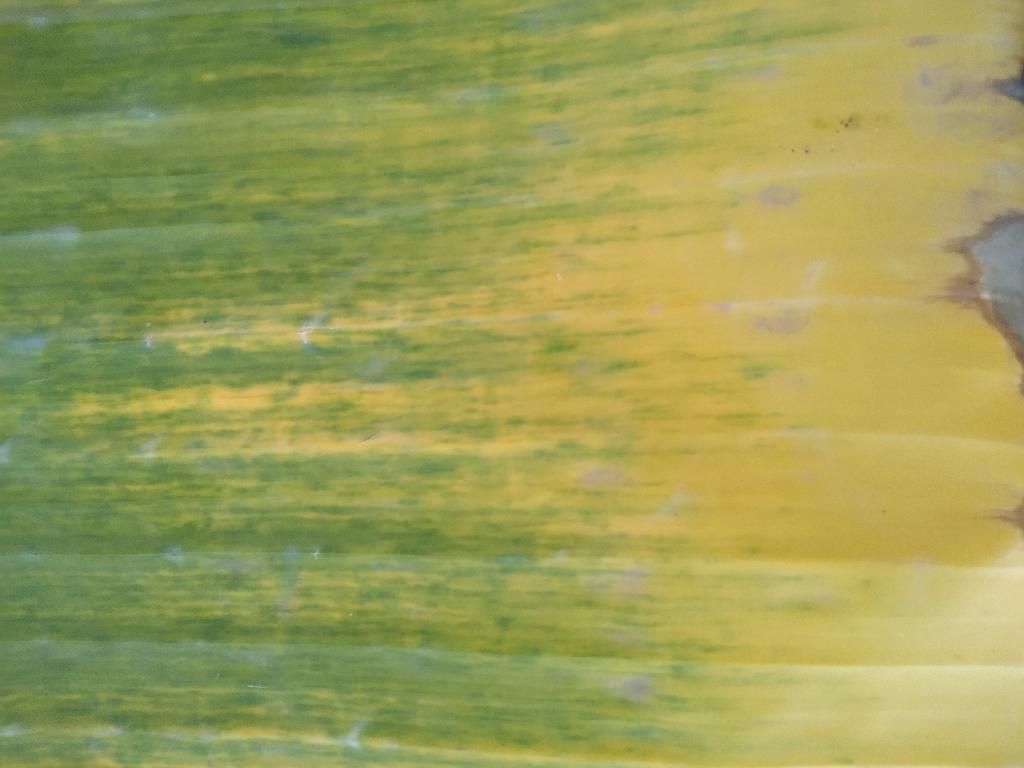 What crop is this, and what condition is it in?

banana, fusarium wilt race 1
